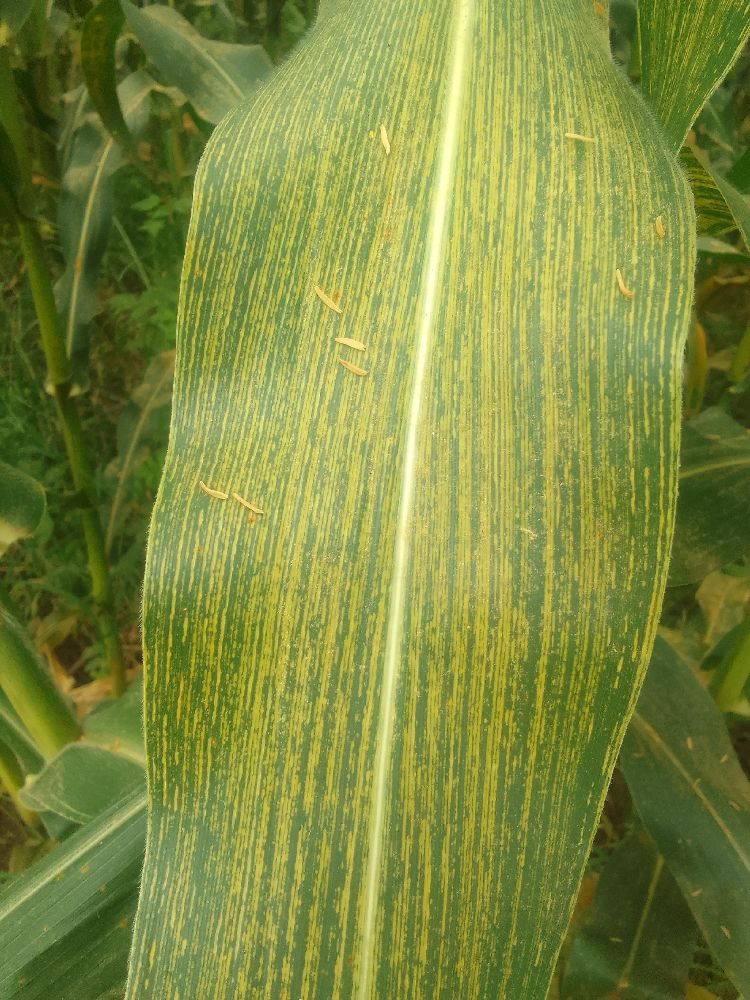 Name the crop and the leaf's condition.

maize, maize streak virus
